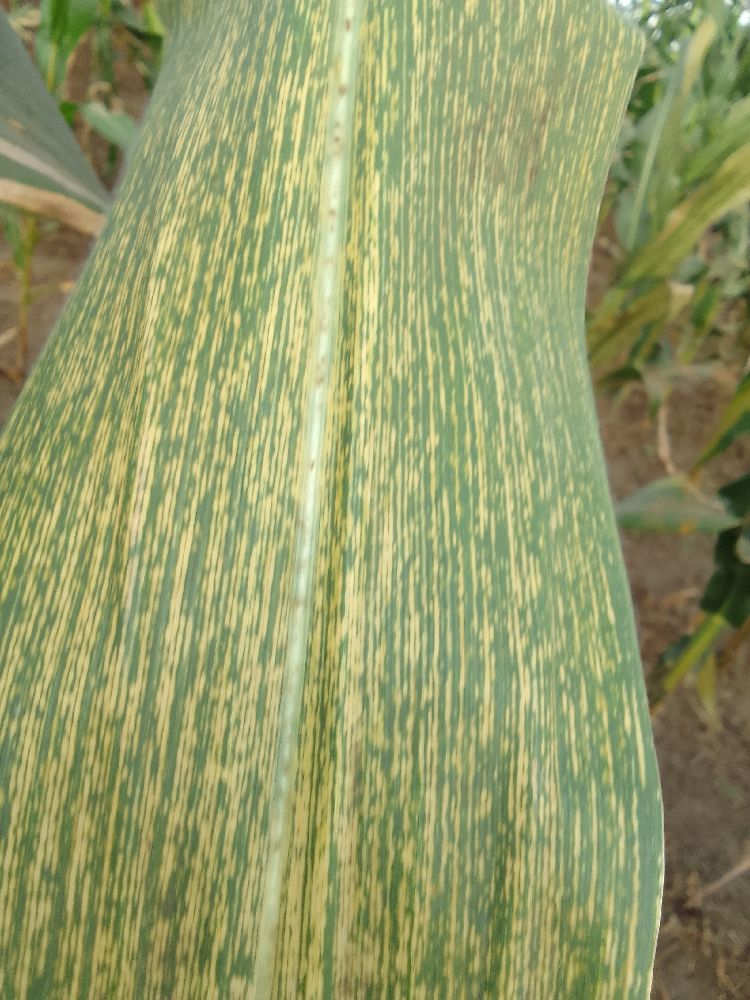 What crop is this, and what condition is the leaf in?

maize, maize streak virus
